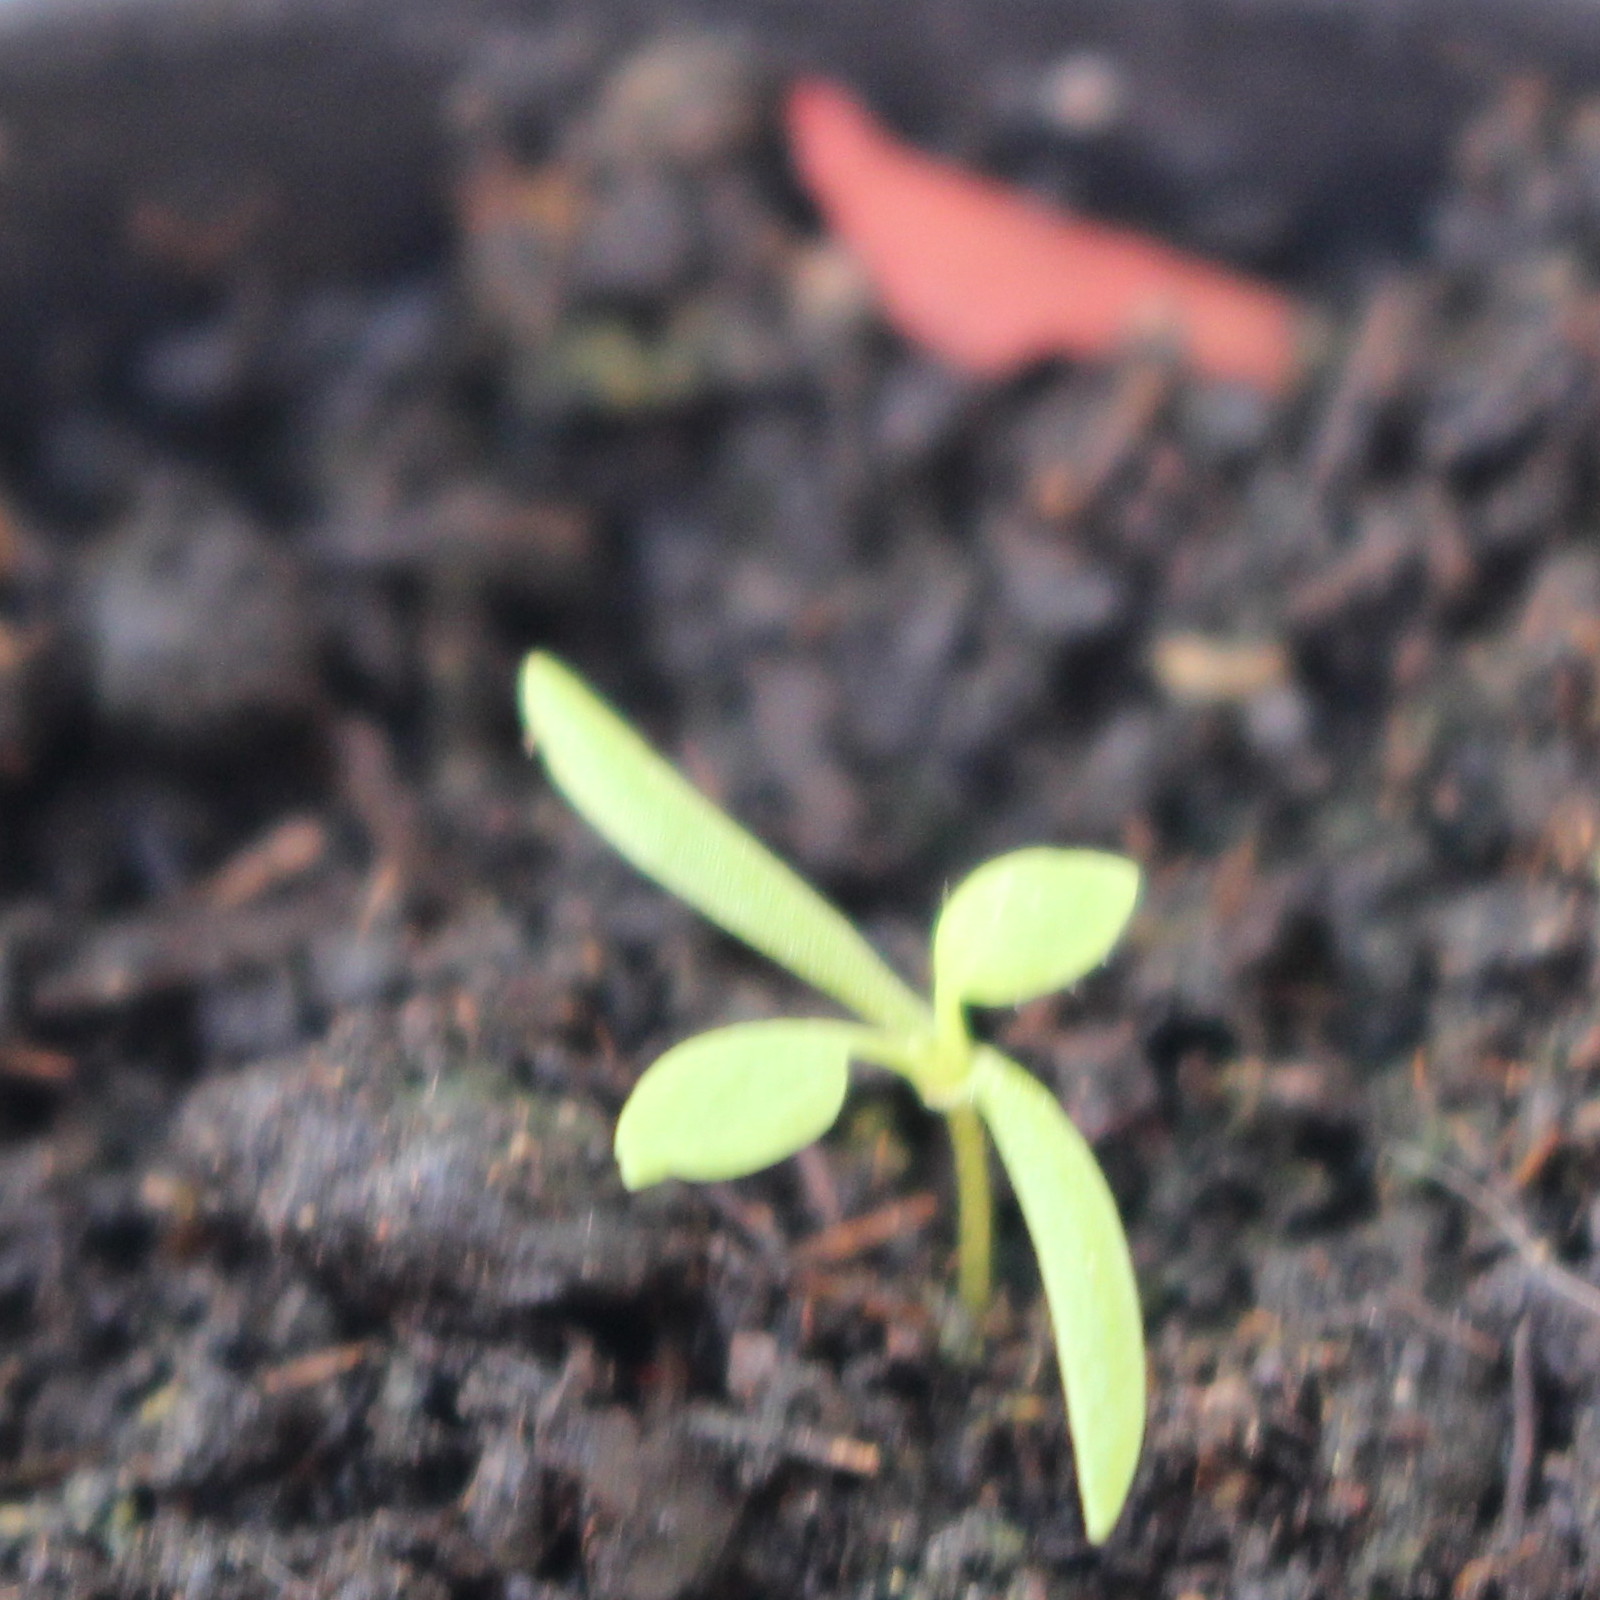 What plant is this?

Papaver rhoeas
